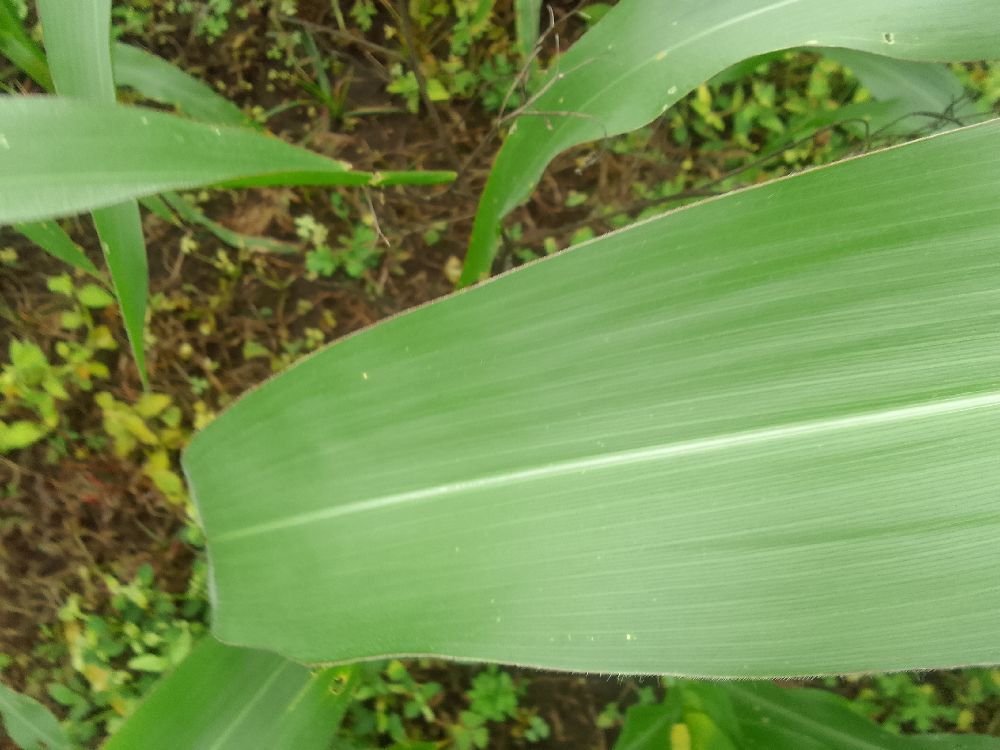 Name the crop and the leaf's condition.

maize, healthy
